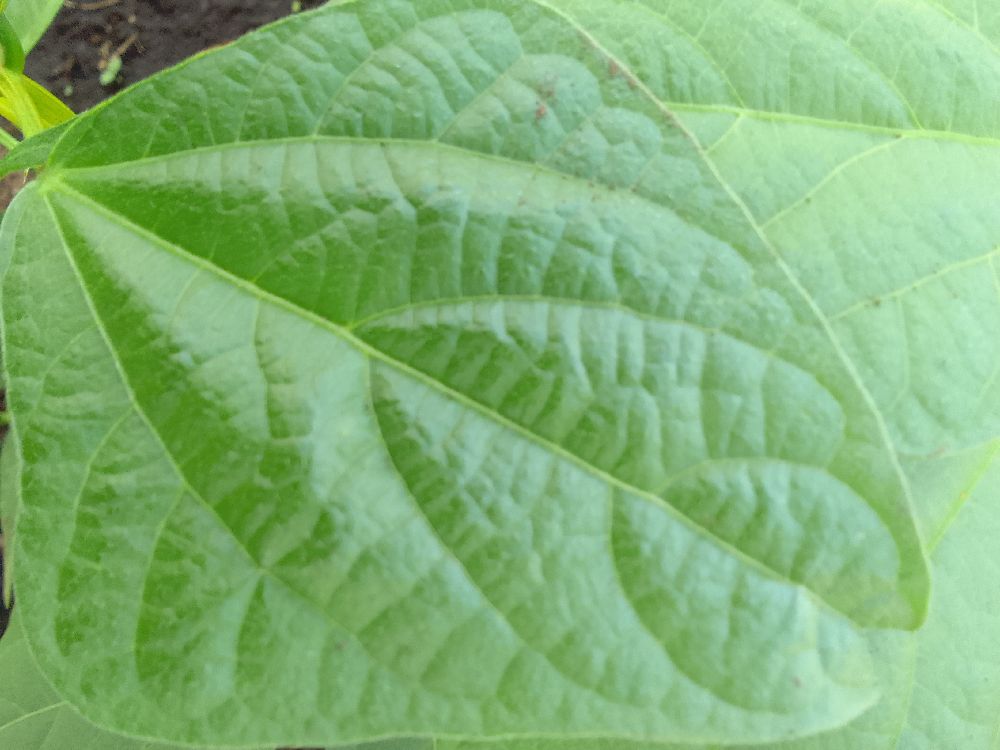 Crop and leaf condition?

common bean, healthy
